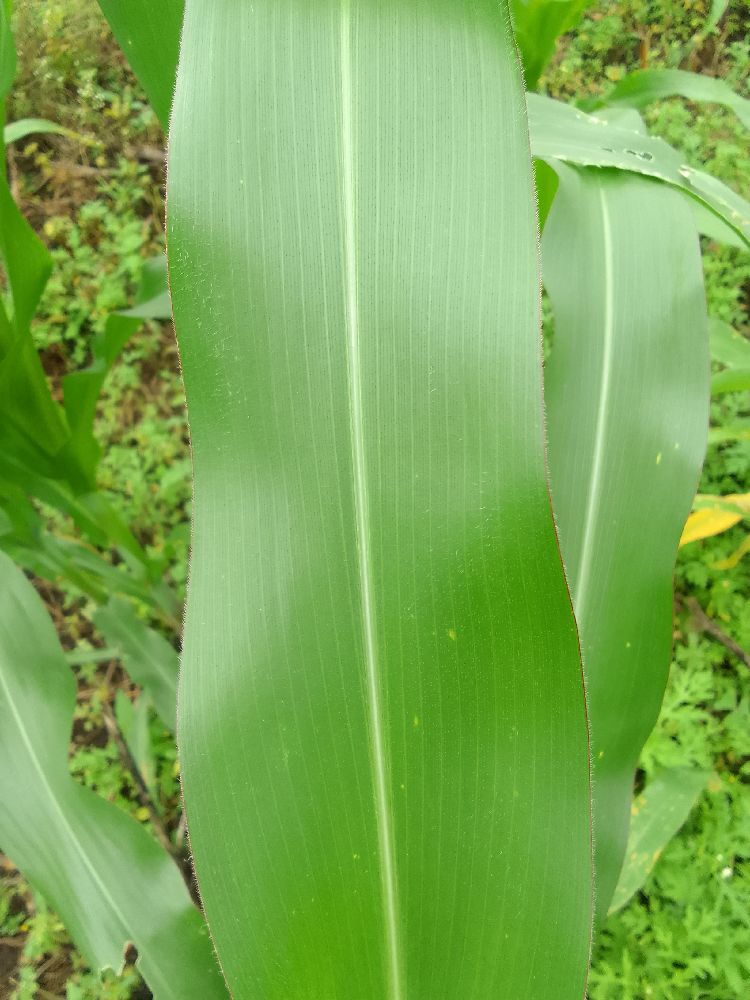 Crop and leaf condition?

maize, healthy
